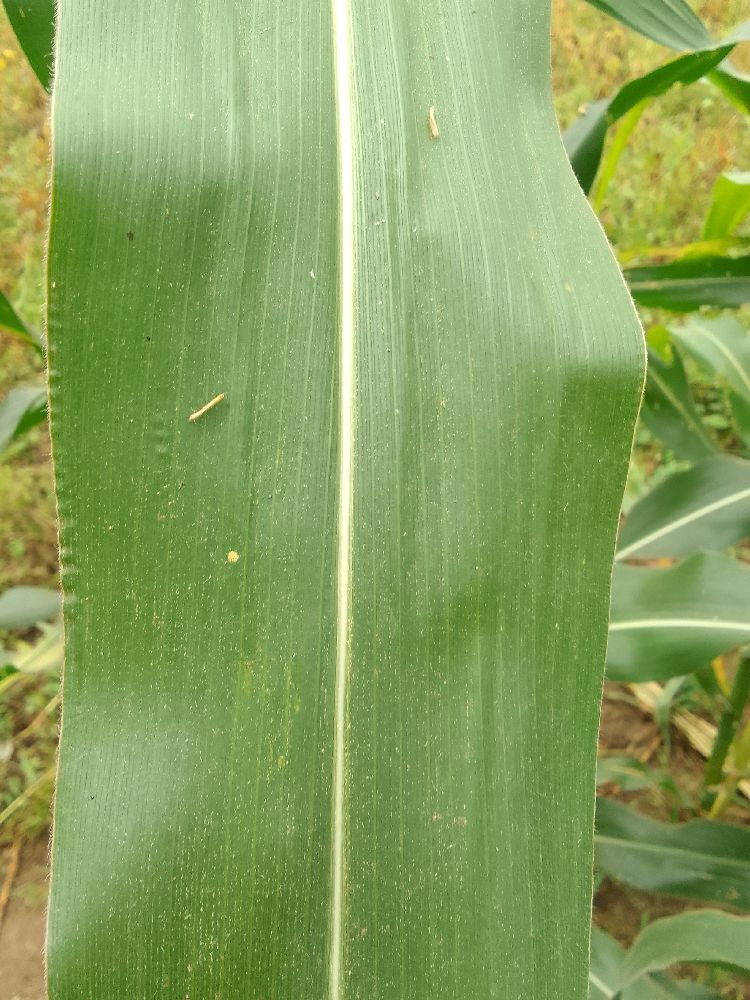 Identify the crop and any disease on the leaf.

maize, healthy
